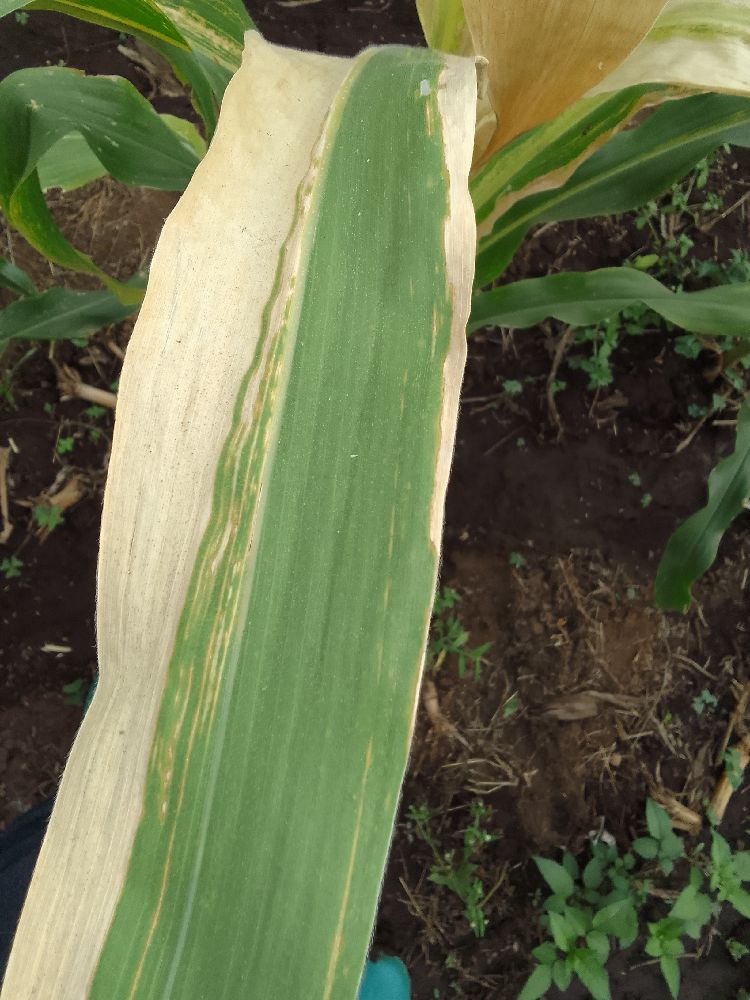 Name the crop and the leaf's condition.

maize, maize lethal necrosis
